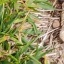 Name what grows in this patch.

grass
